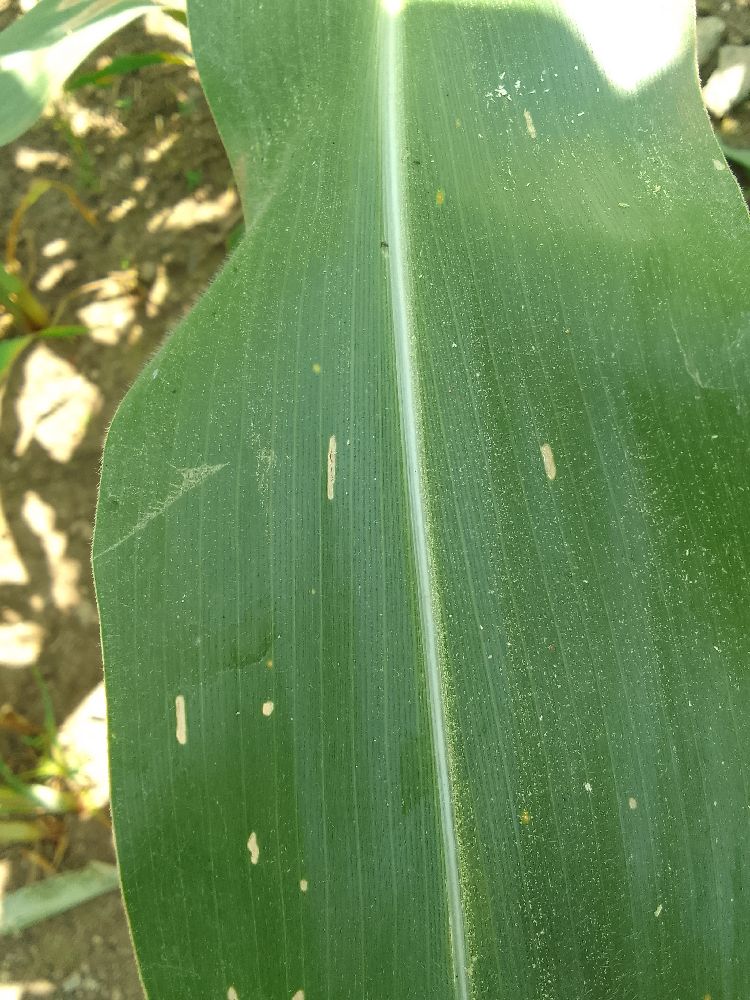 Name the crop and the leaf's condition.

maize, maize streak virus
